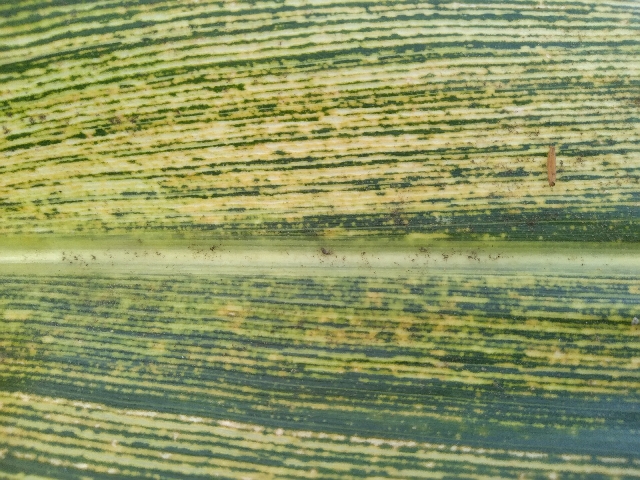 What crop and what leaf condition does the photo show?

maize, maize streak virus
